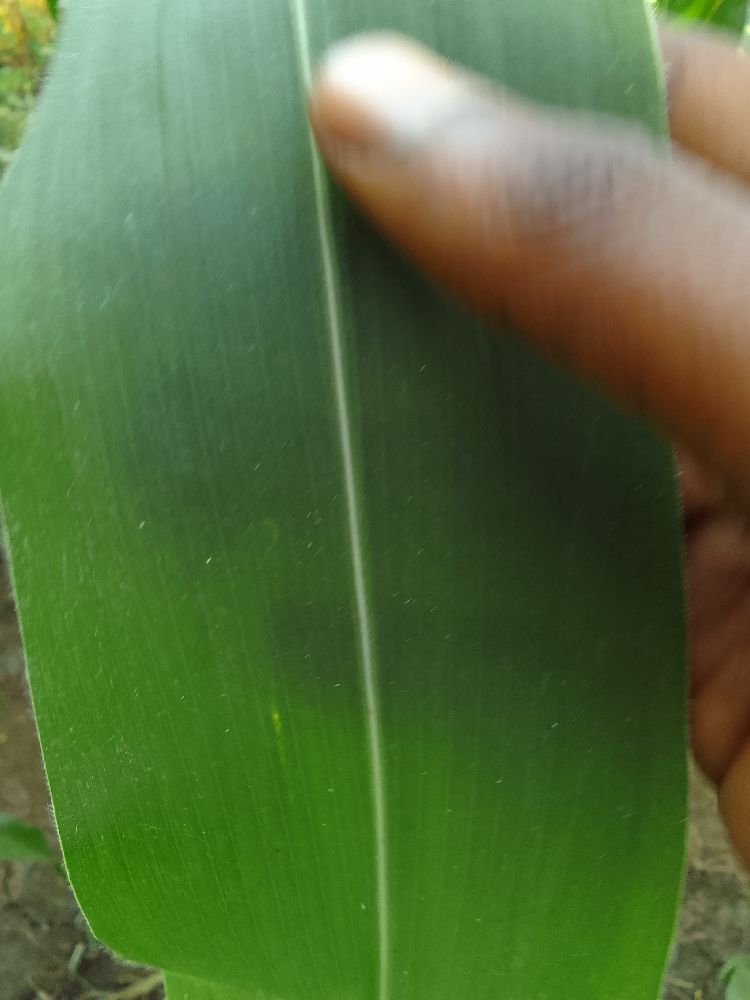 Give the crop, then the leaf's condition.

maize, healthy
